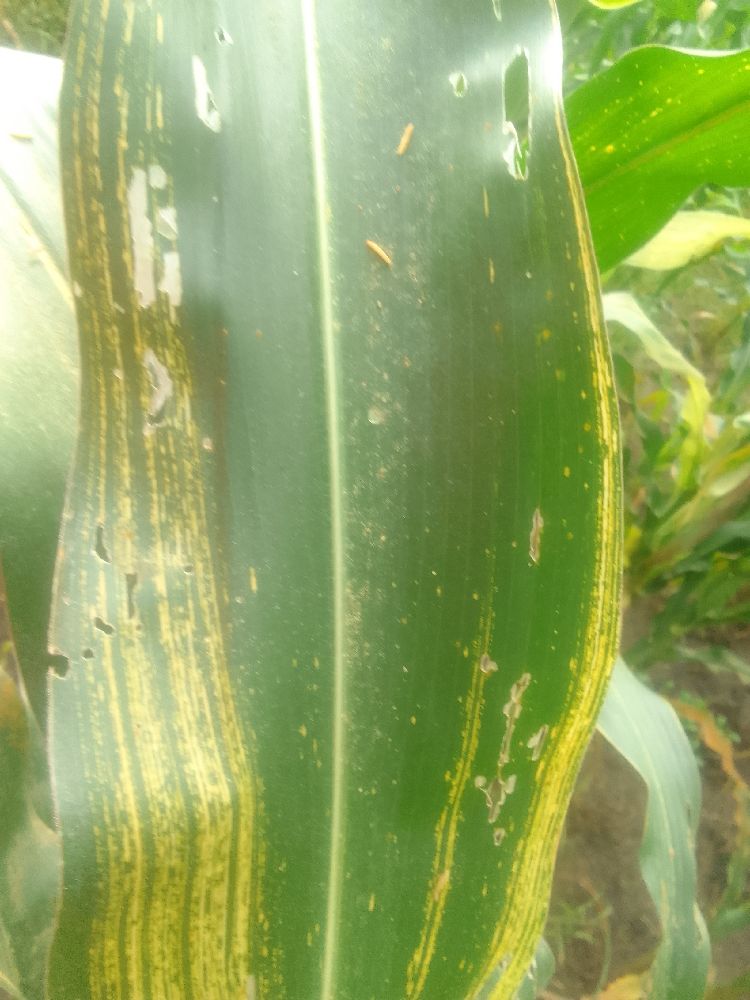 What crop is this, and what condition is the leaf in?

maize, maize streak virus
